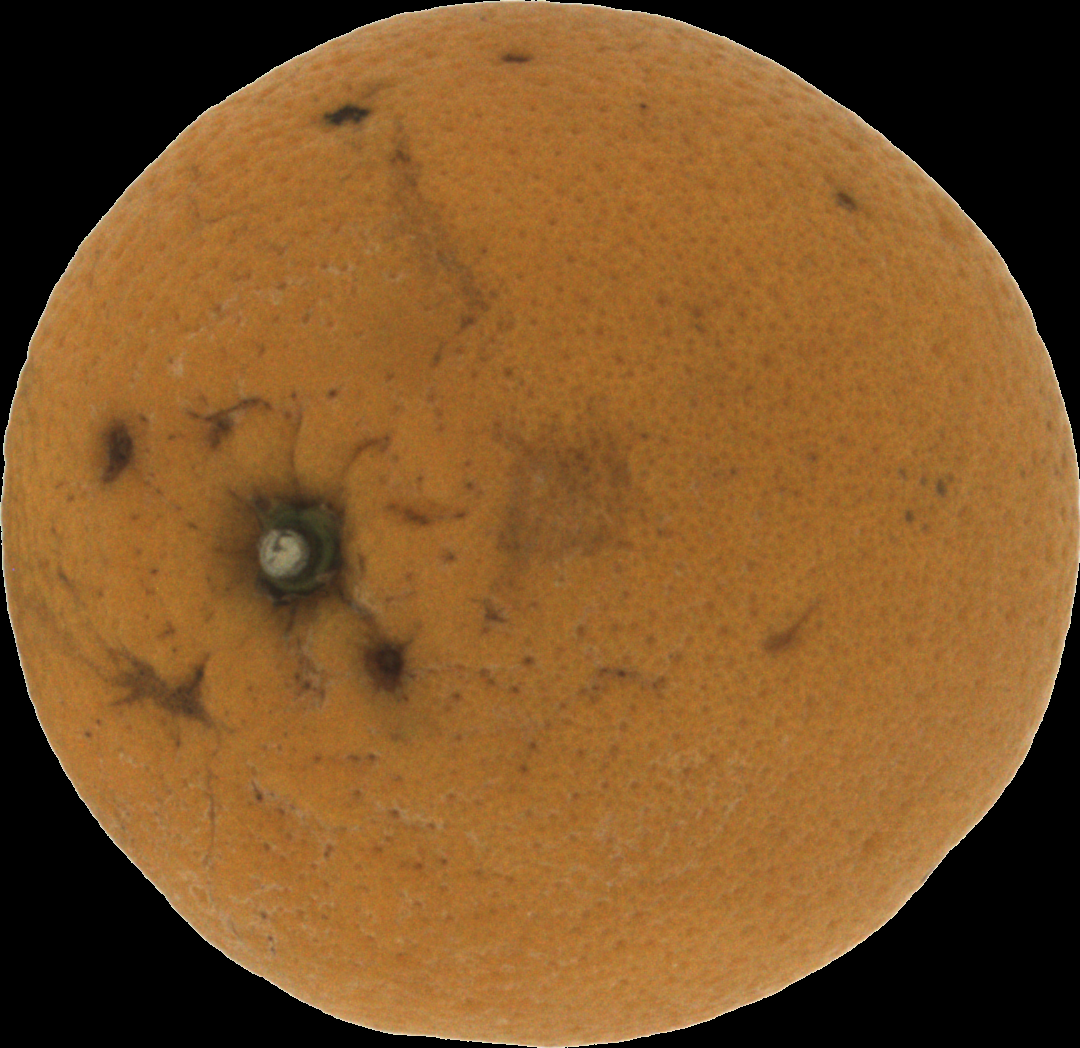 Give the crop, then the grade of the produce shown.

orange, bad
